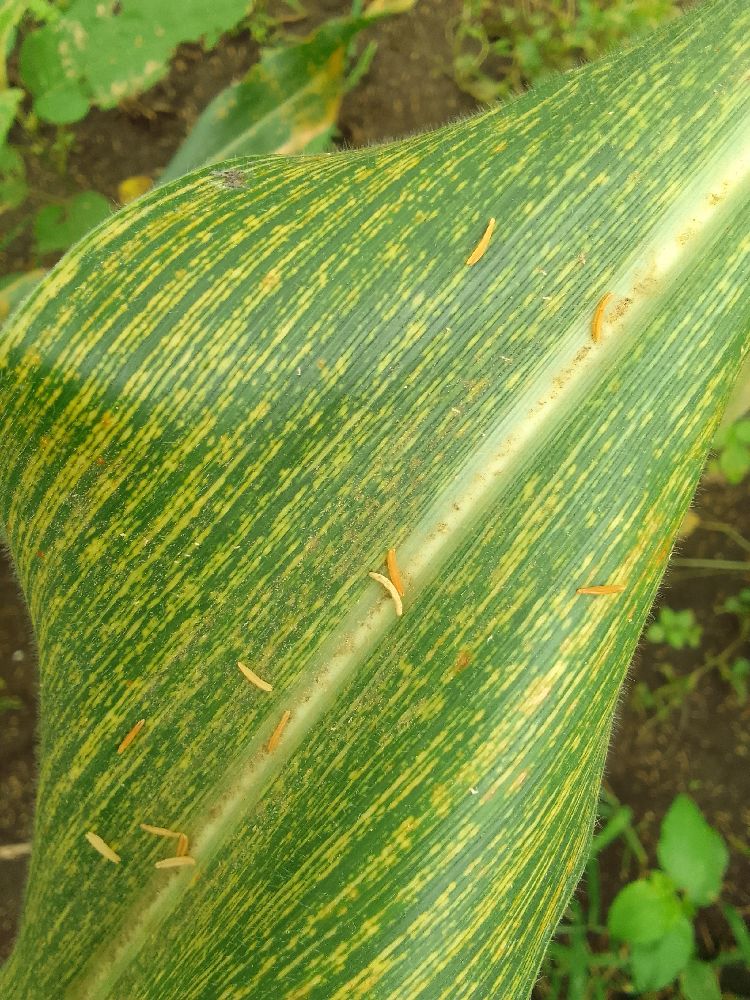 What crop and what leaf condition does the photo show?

maize, maize streak virus
